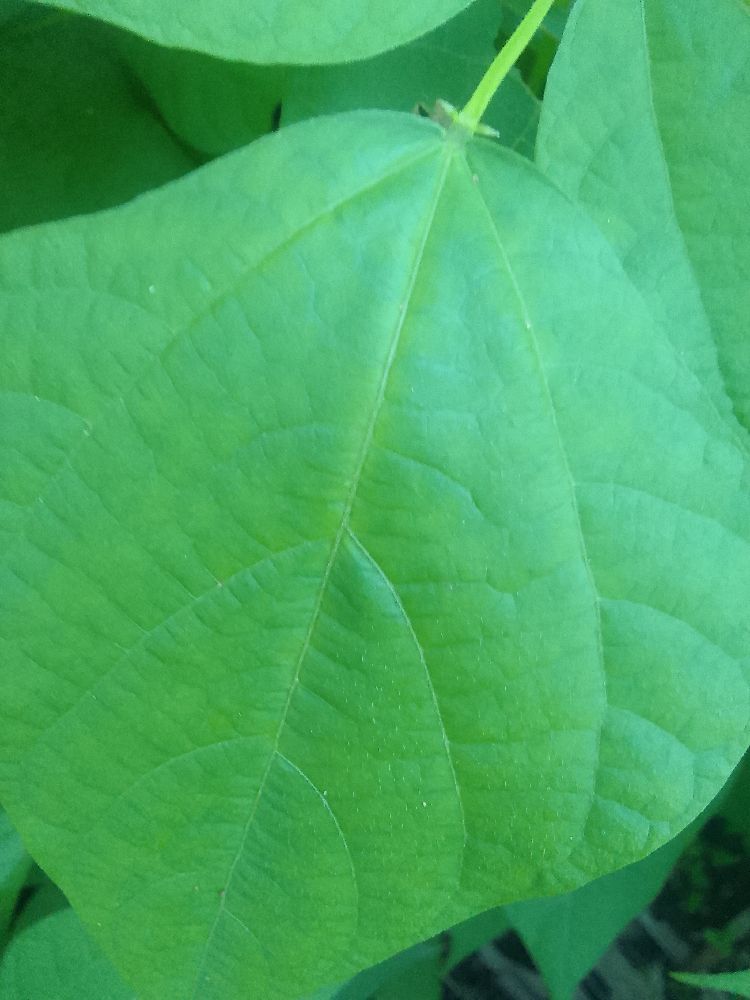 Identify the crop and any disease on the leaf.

common bean, healthy
